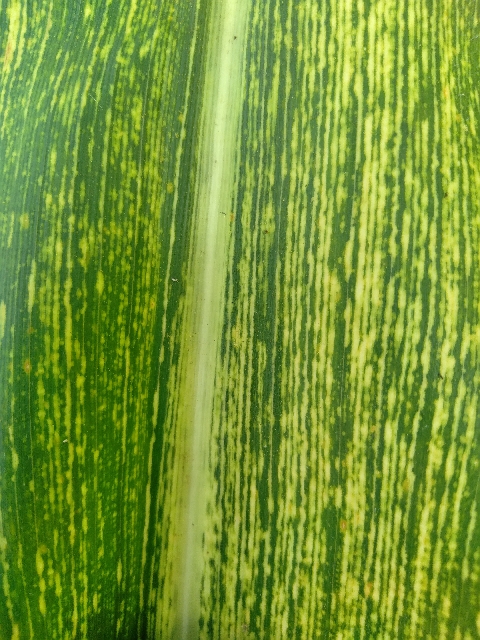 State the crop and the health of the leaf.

maize, maize streak virus
